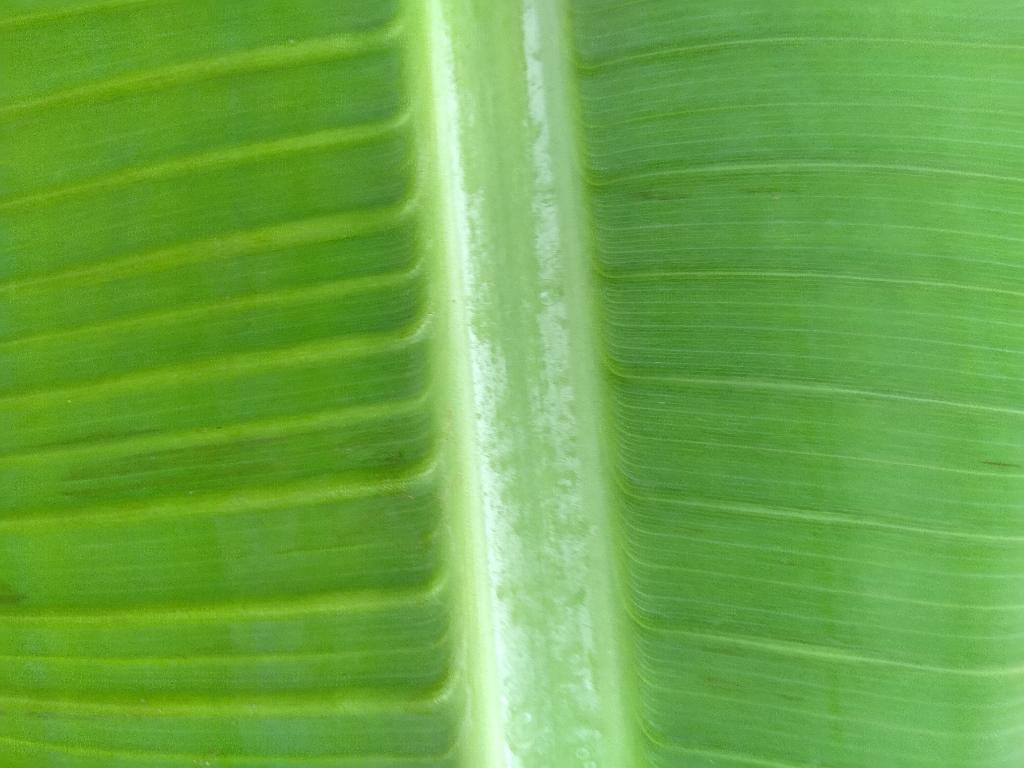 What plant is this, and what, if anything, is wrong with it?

banana, healthy
